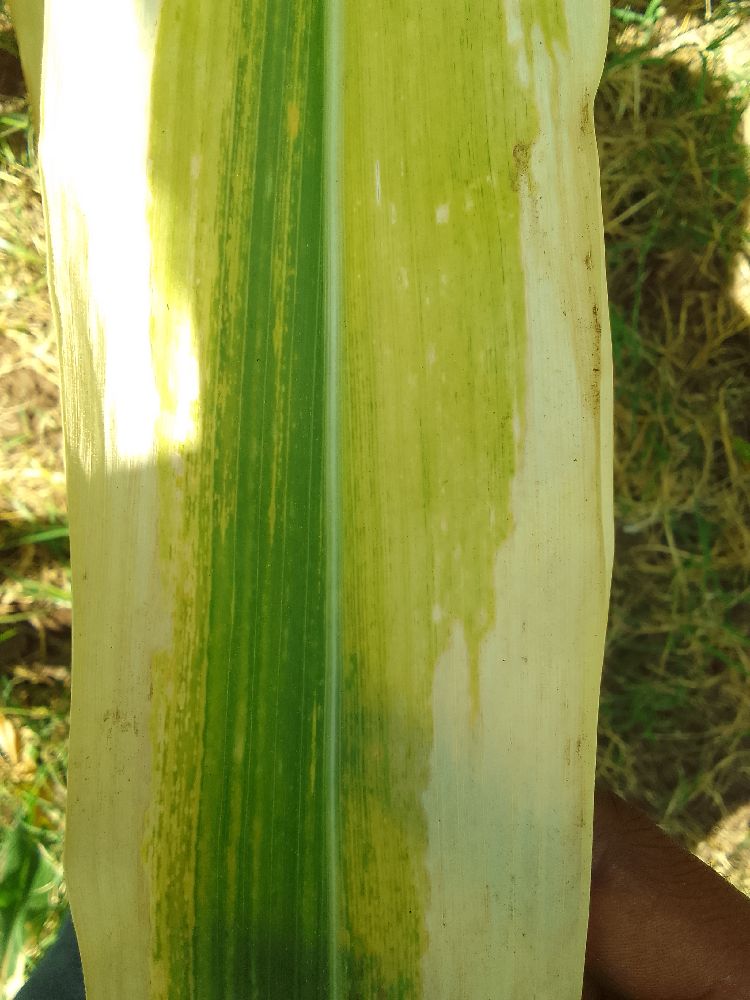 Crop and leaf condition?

maize, maize lethal necrosis
